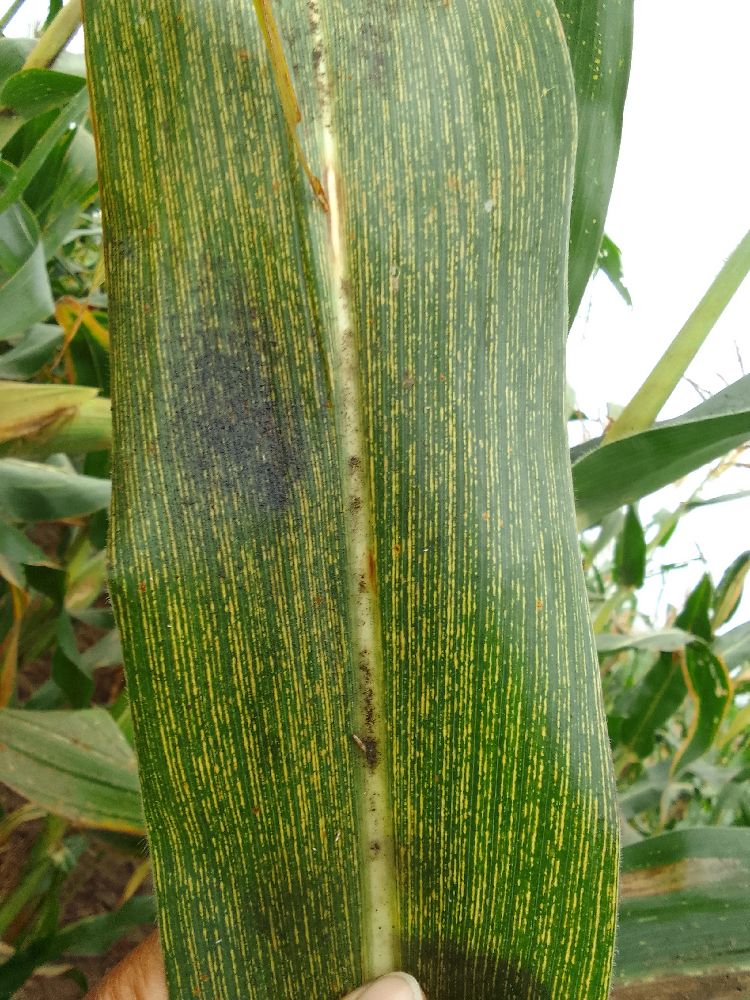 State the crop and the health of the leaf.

maize, maize streak virus
